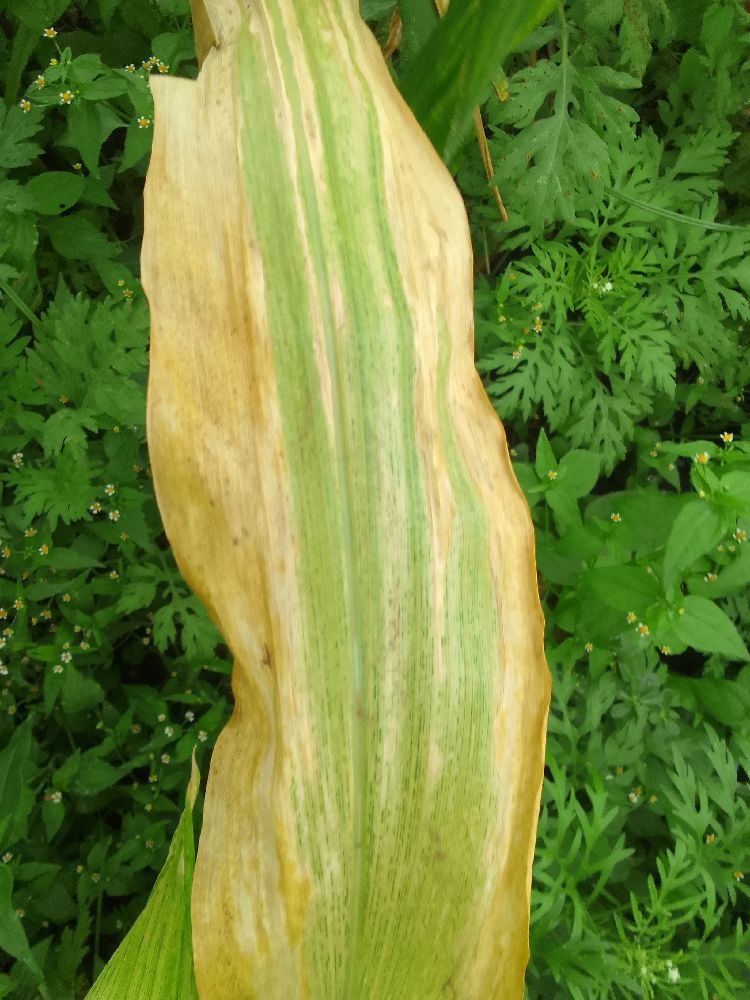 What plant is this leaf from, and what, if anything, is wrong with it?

maize, maize lethal necrosis
